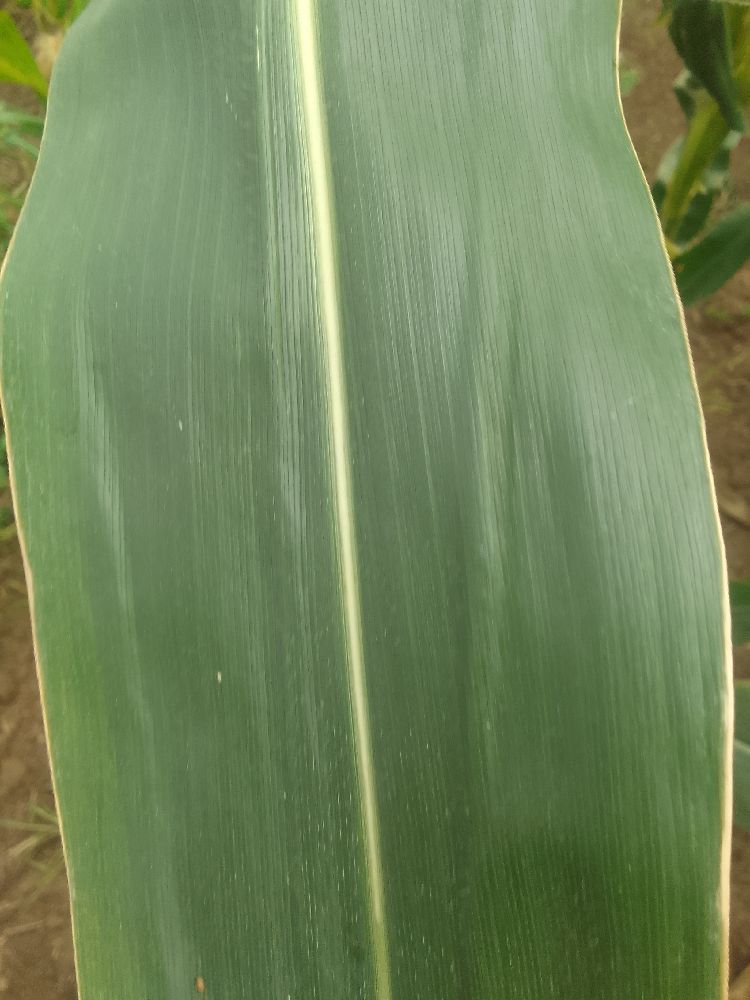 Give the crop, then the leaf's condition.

maize, healthy
